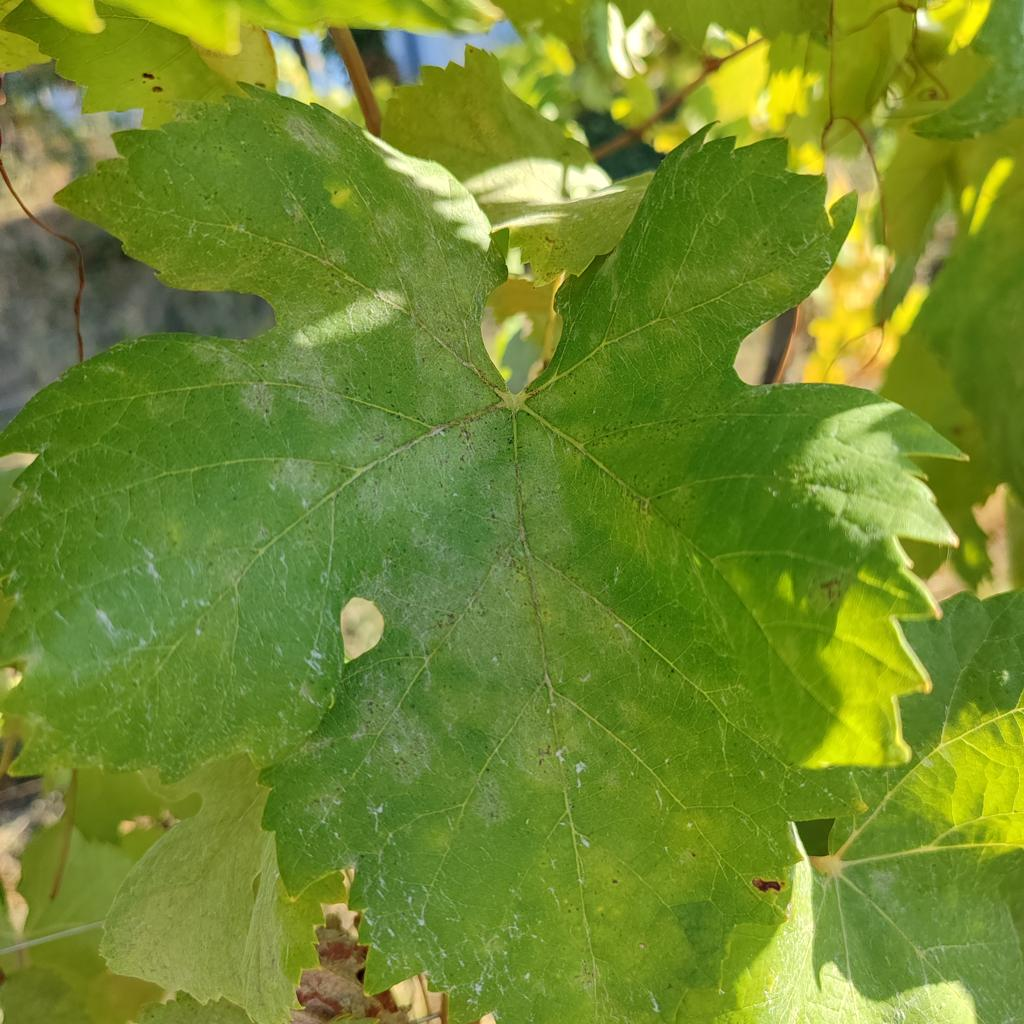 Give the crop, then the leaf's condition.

grapevine, powdery mildew
